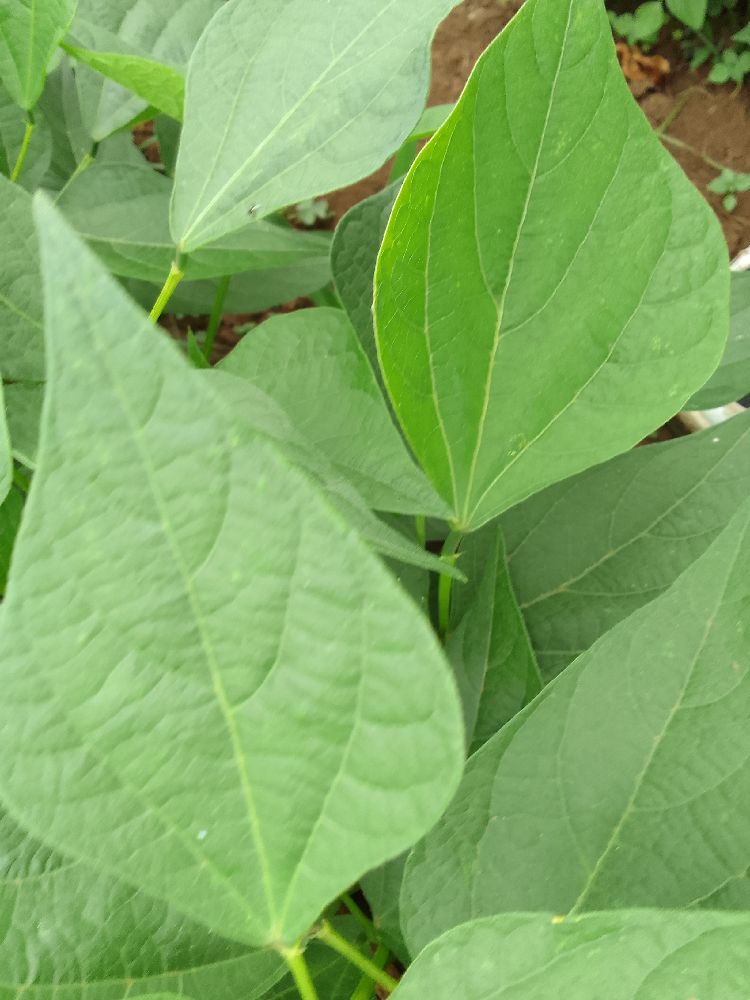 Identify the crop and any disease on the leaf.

common bean, healthy
